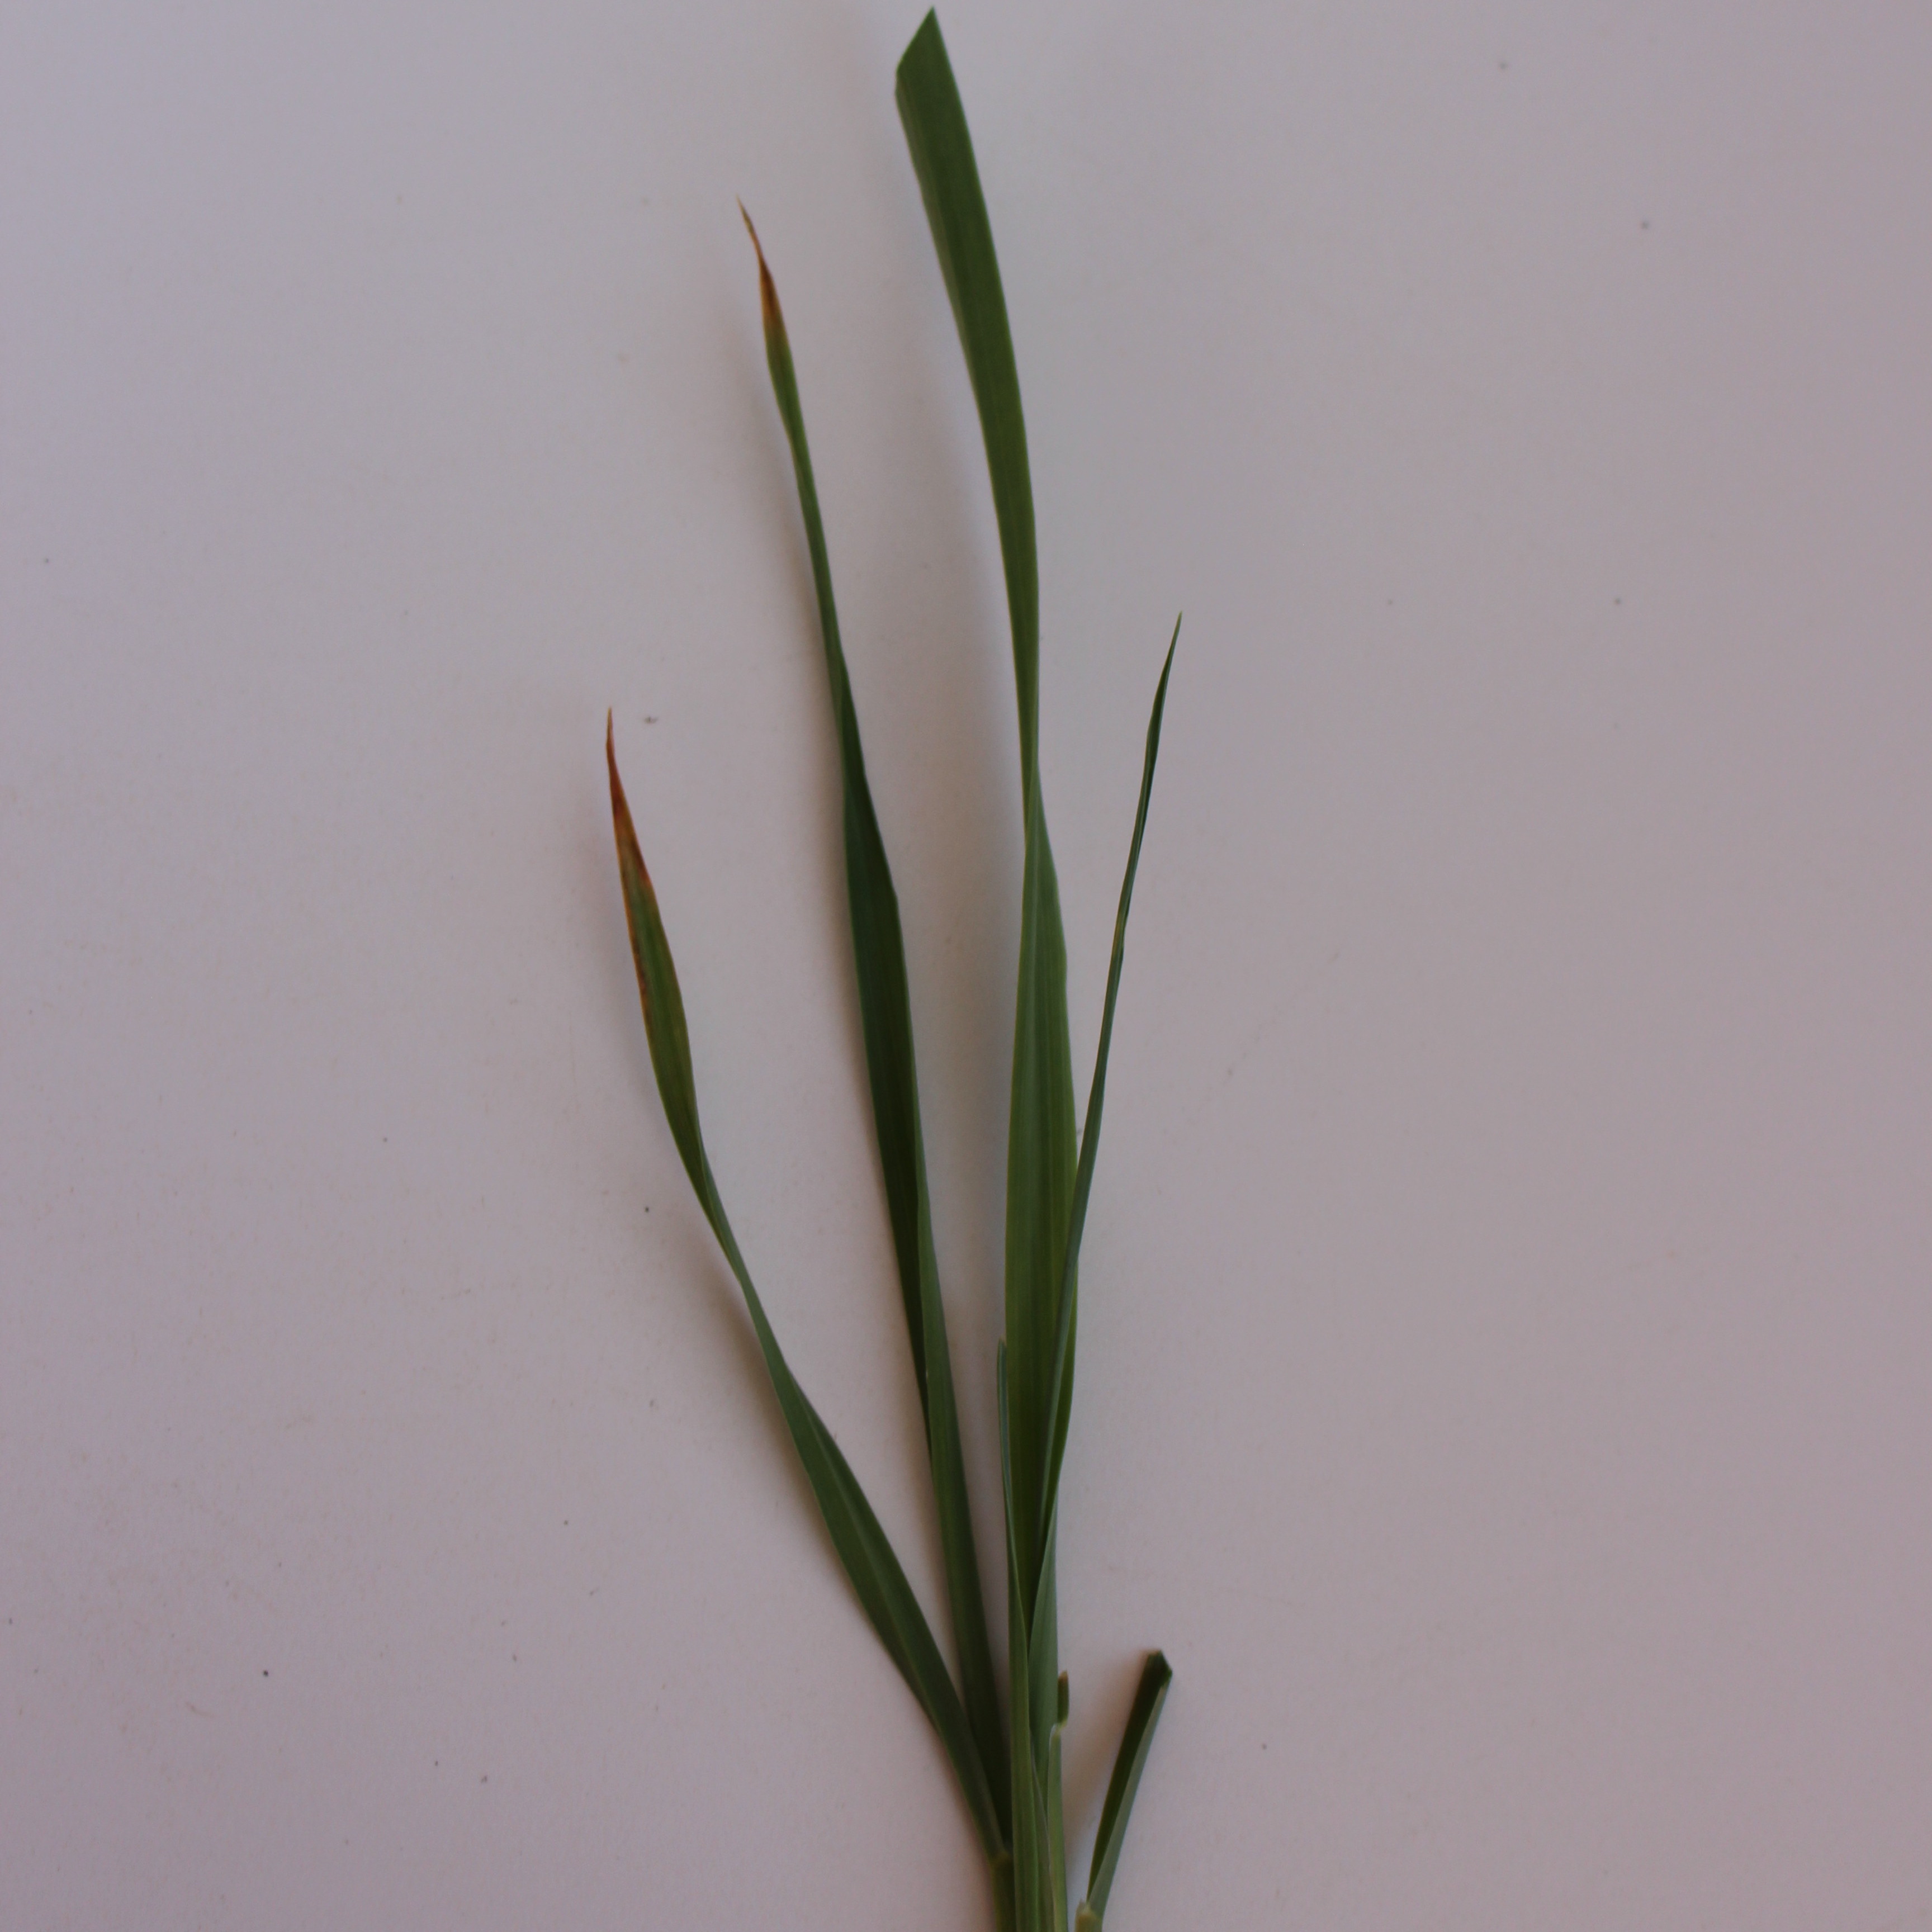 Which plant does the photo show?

Avena sterilis
